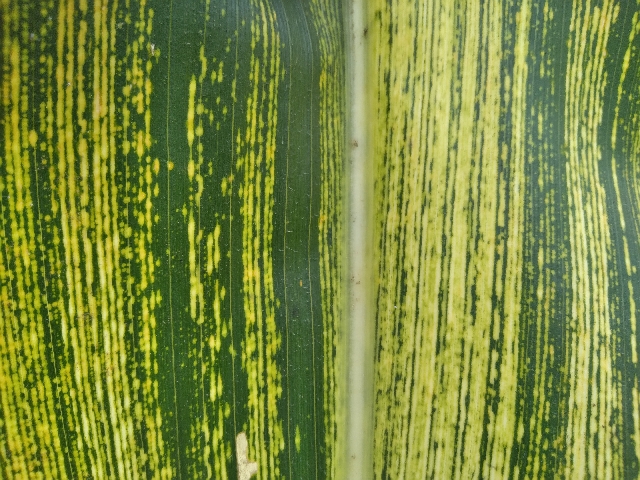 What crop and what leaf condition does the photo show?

maize, maize streak virus
